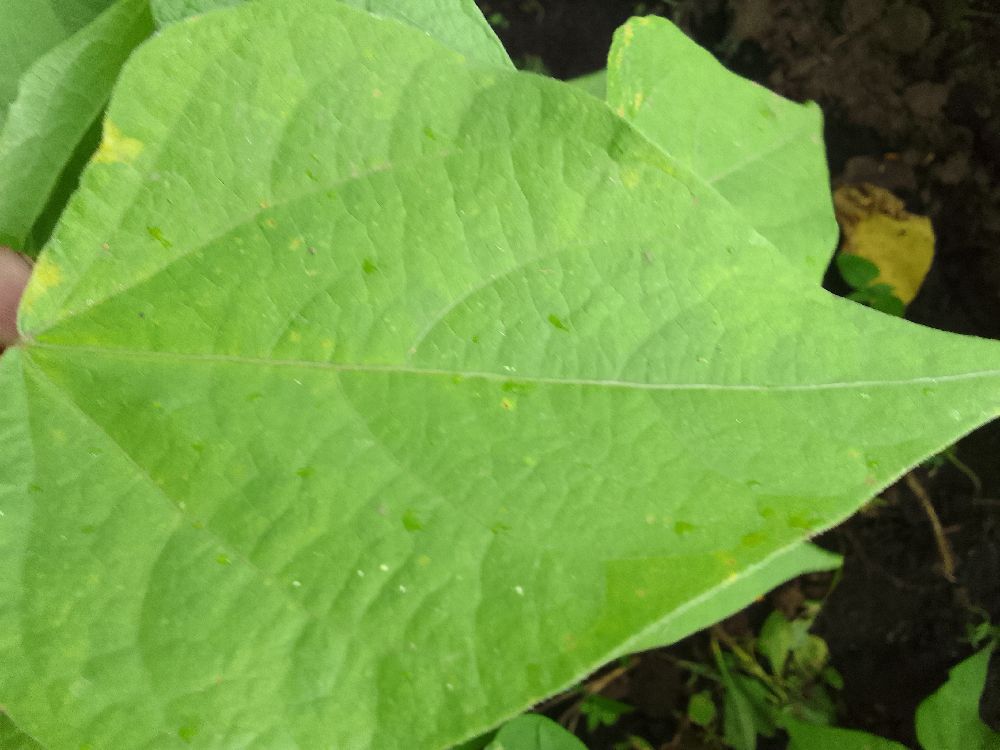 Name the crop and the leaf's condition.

common bean, healthy
